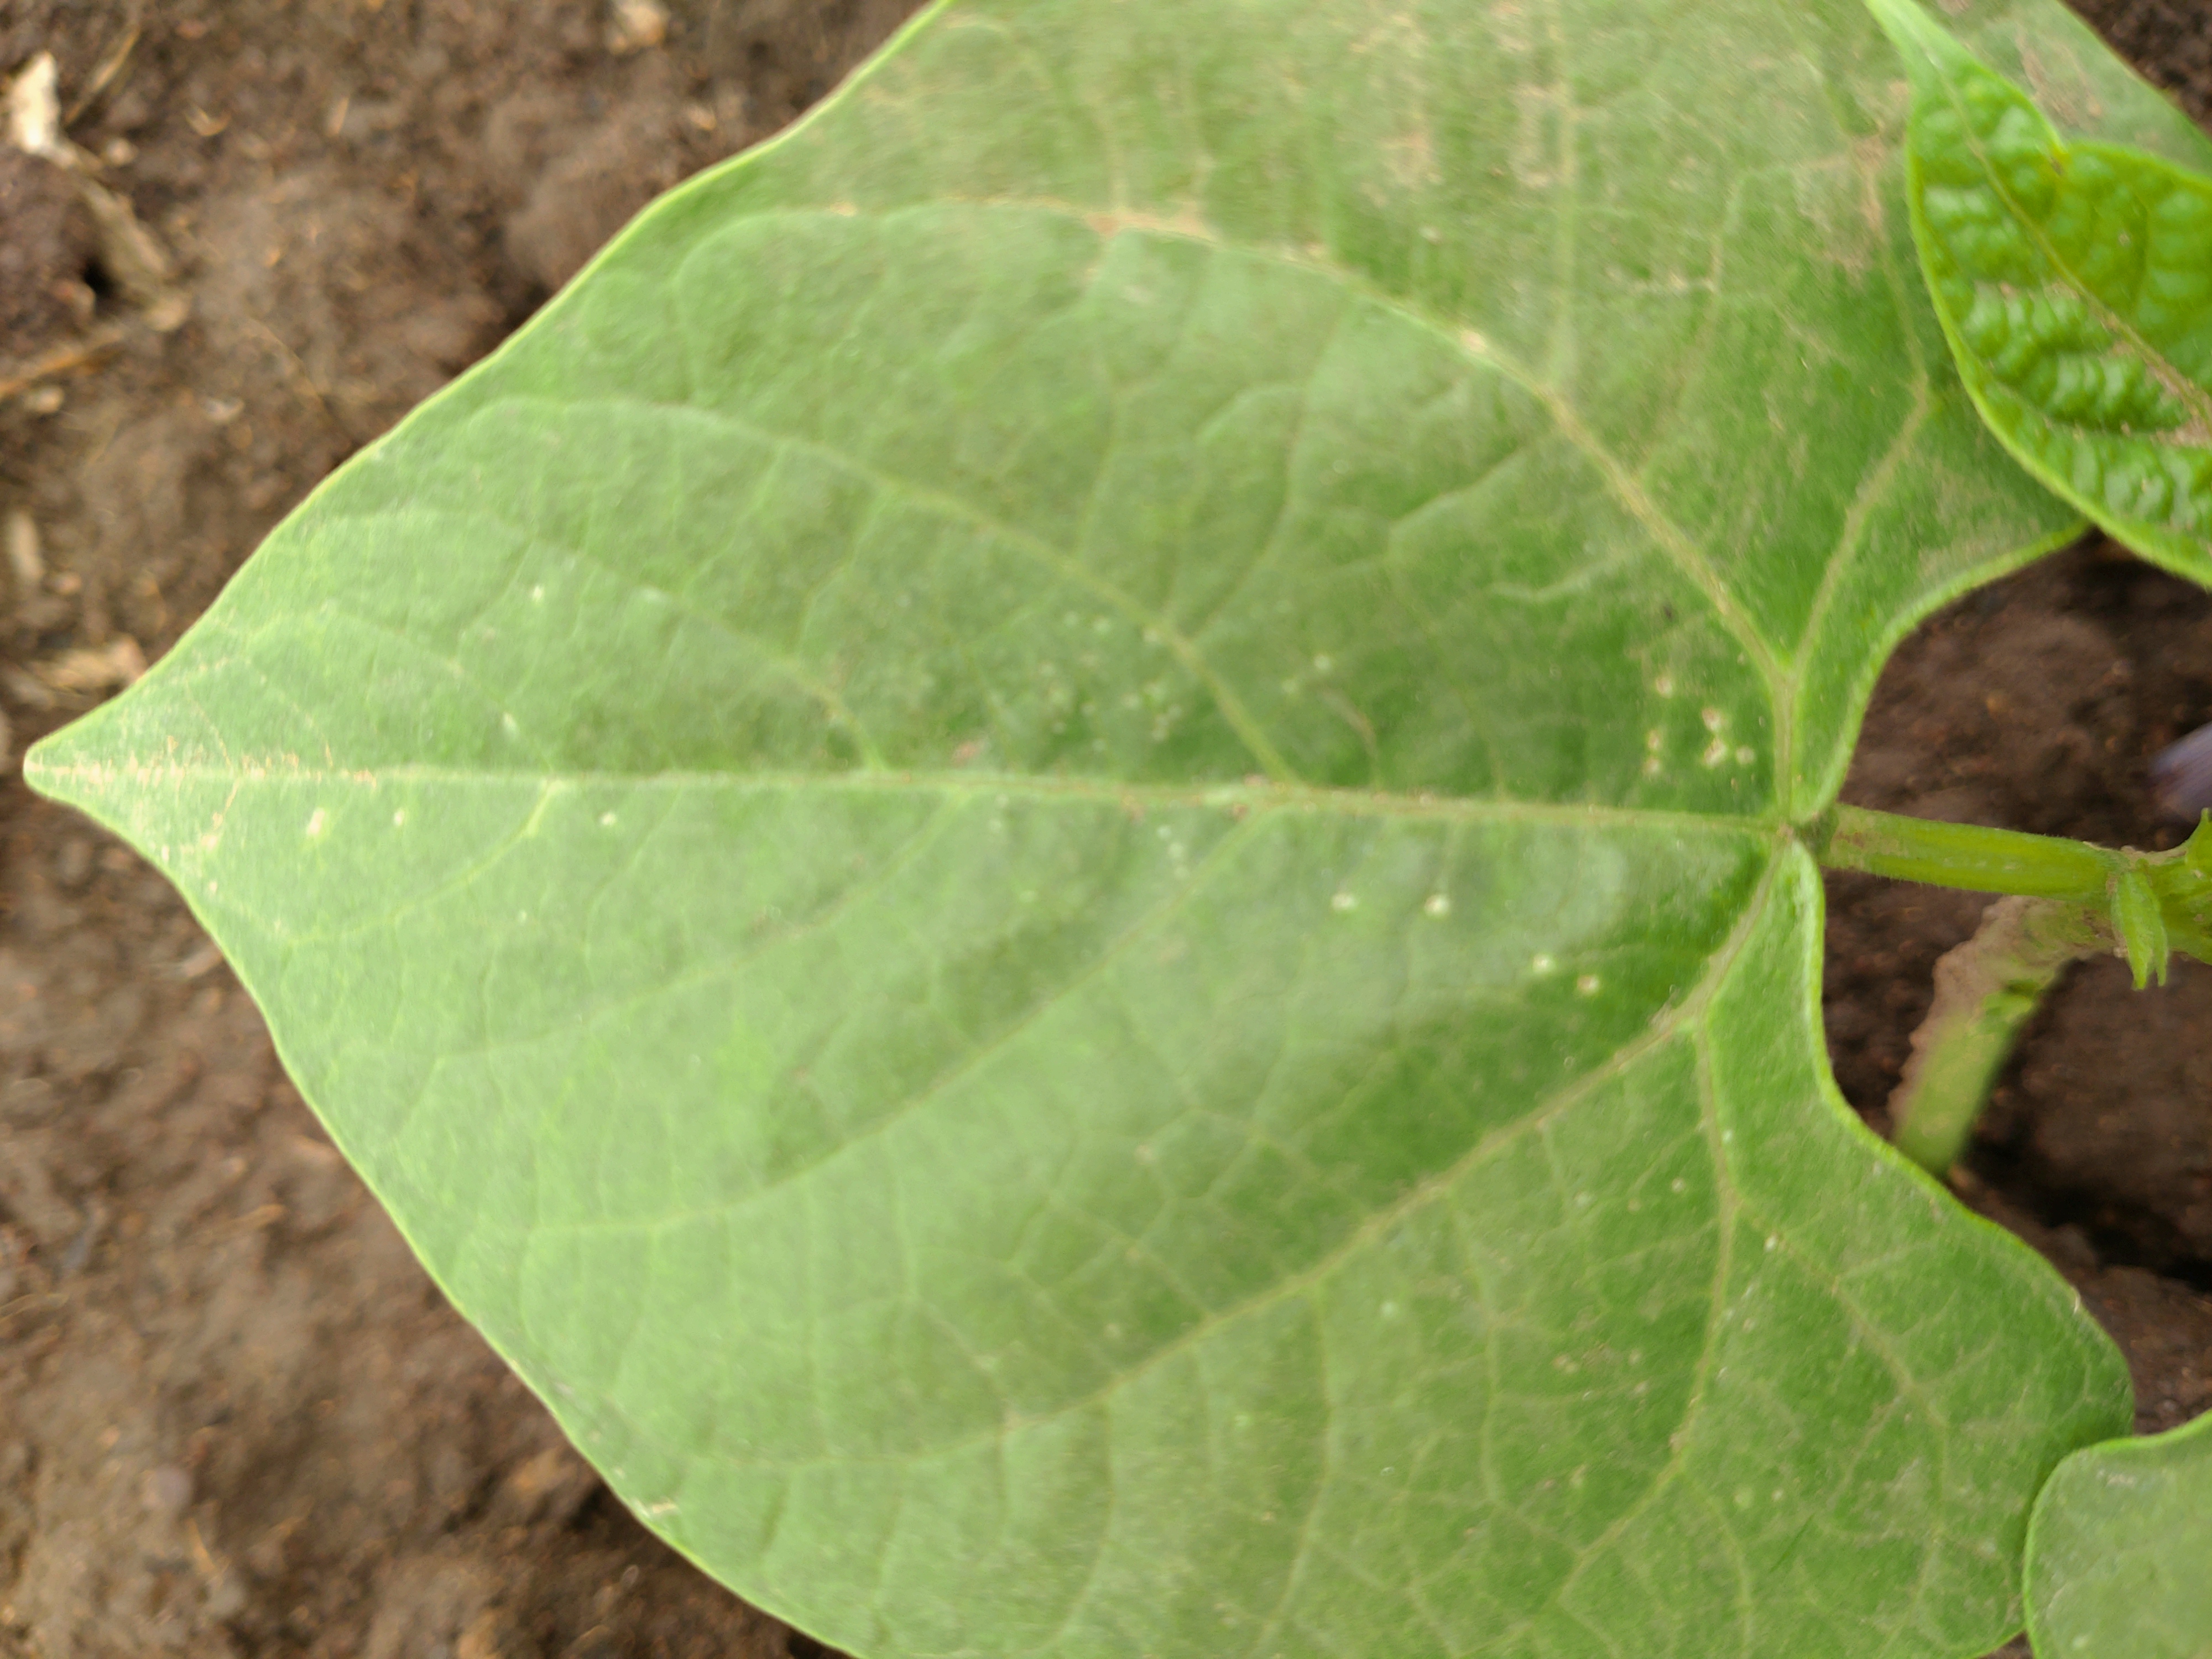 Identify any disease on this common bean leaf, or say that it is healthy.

healthy
